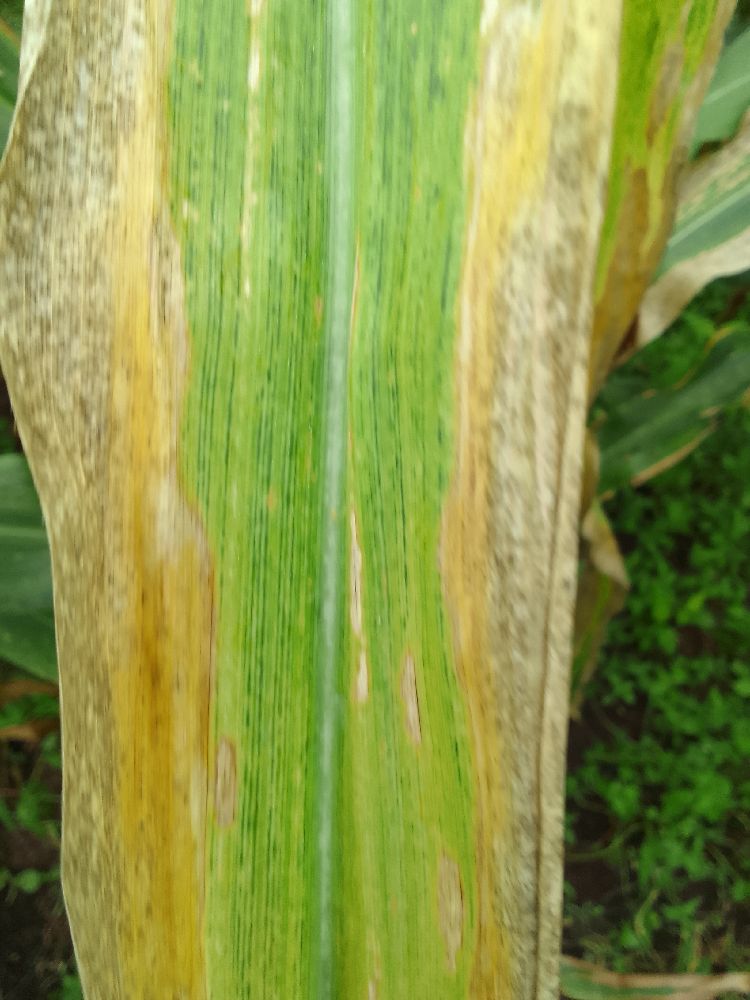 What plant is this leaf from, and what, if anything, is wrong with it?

maize, maize lethal necrosis
